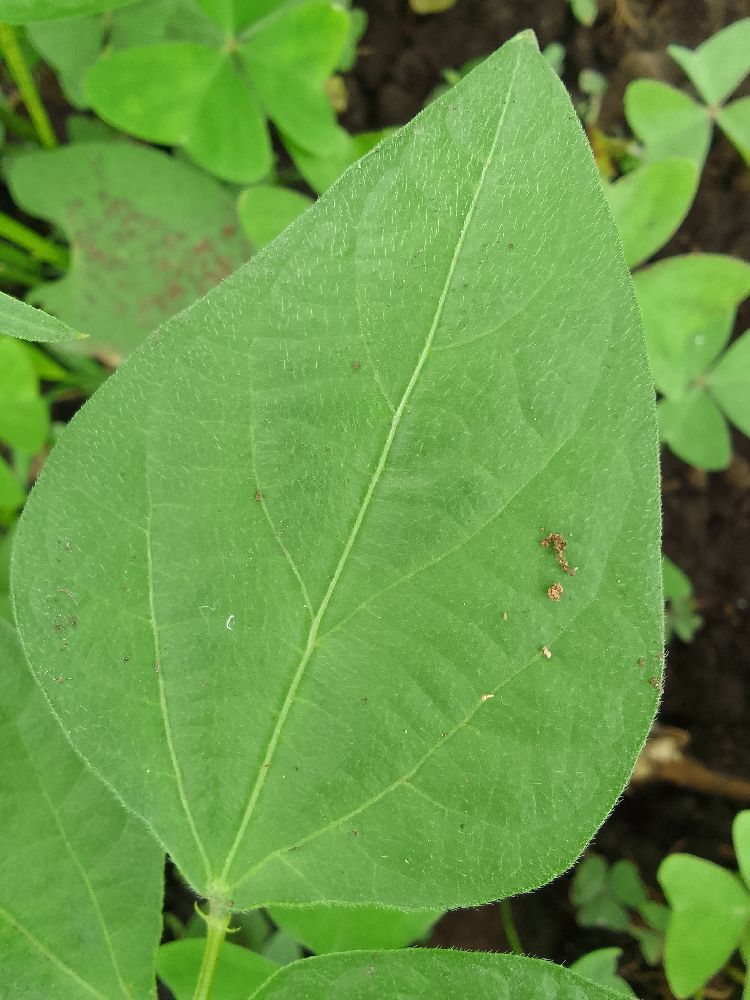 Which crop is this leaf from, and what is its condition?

common bean, healthy
